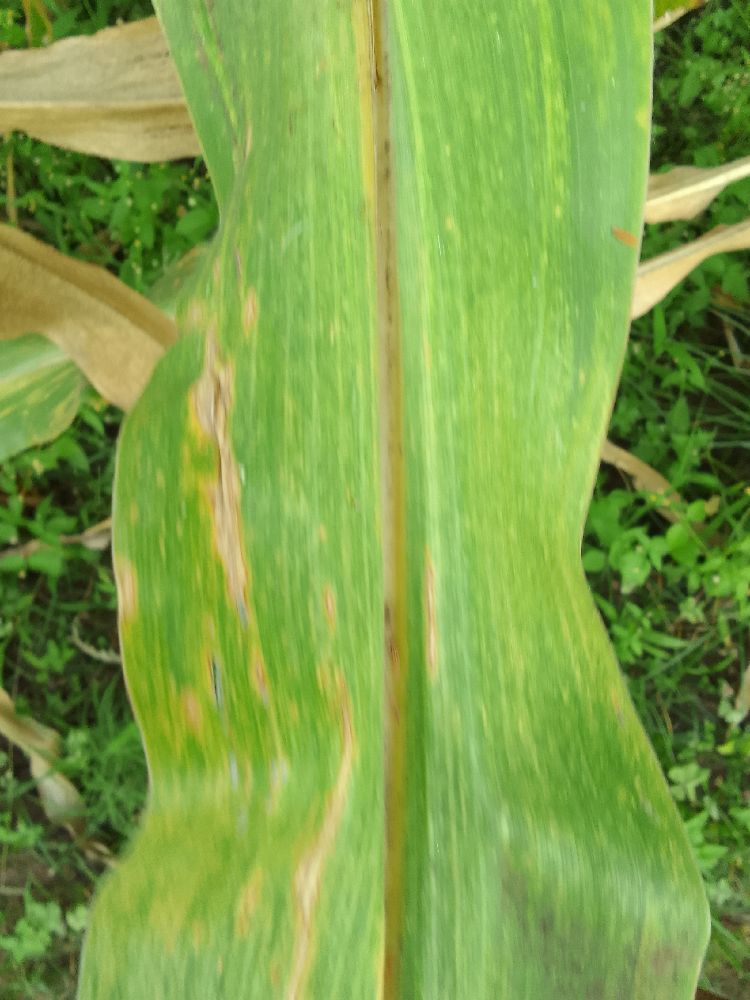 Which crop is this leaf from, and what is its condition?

maize, maize lethal necrosis
